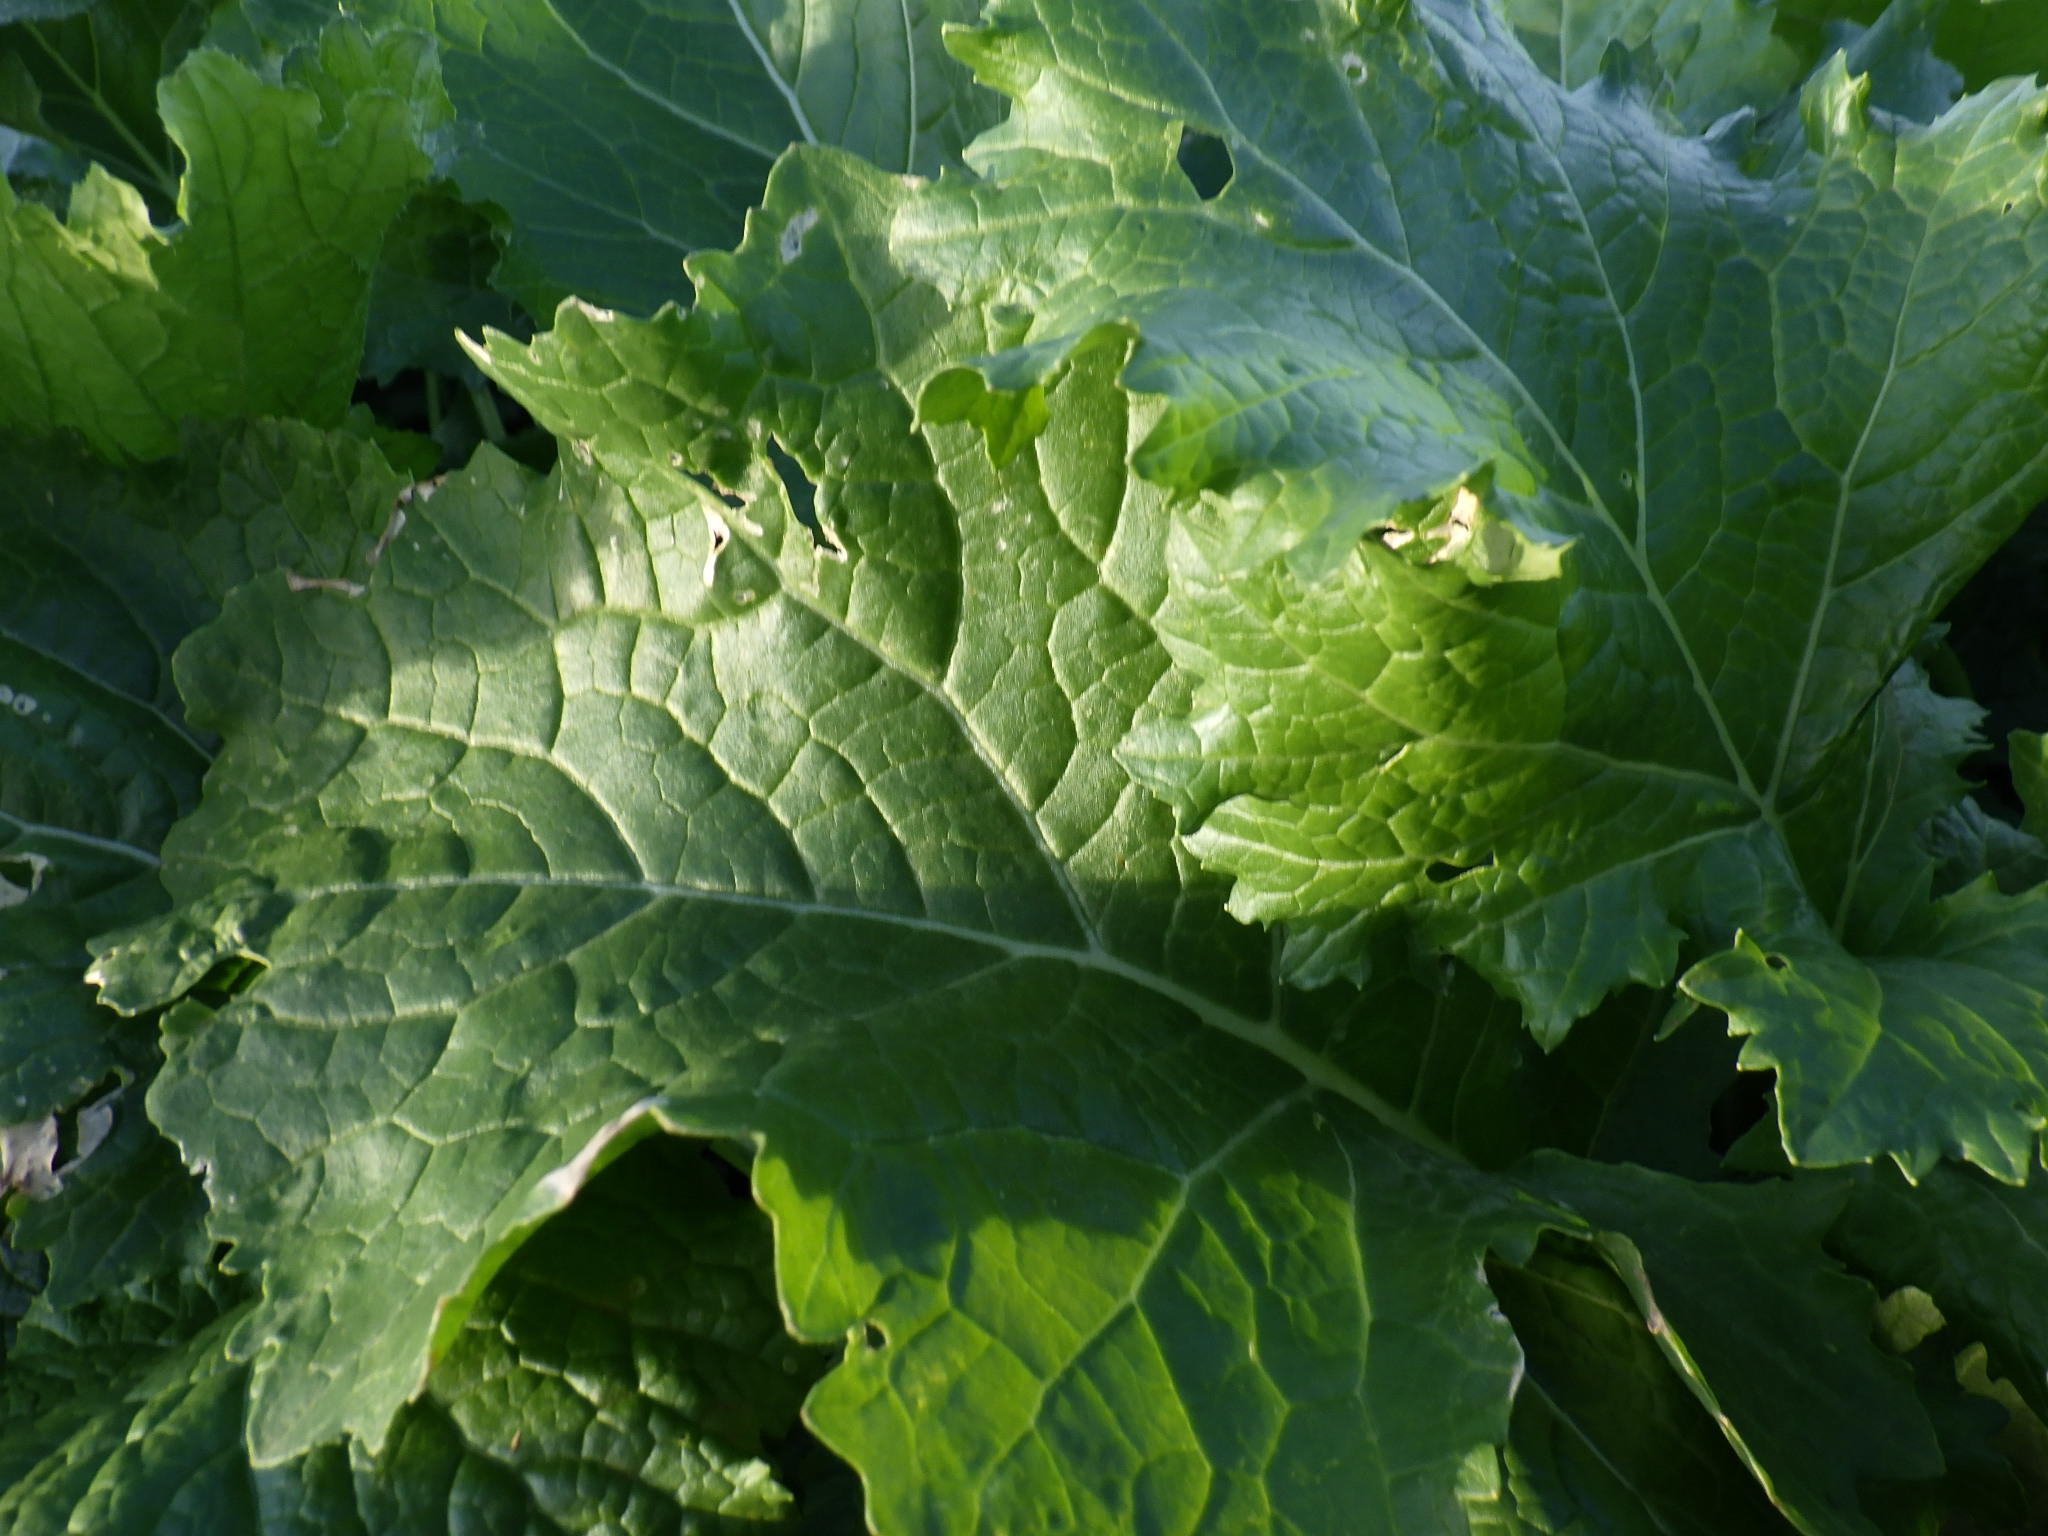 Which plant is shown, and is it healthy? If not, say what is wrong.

rapini, phytophagous
